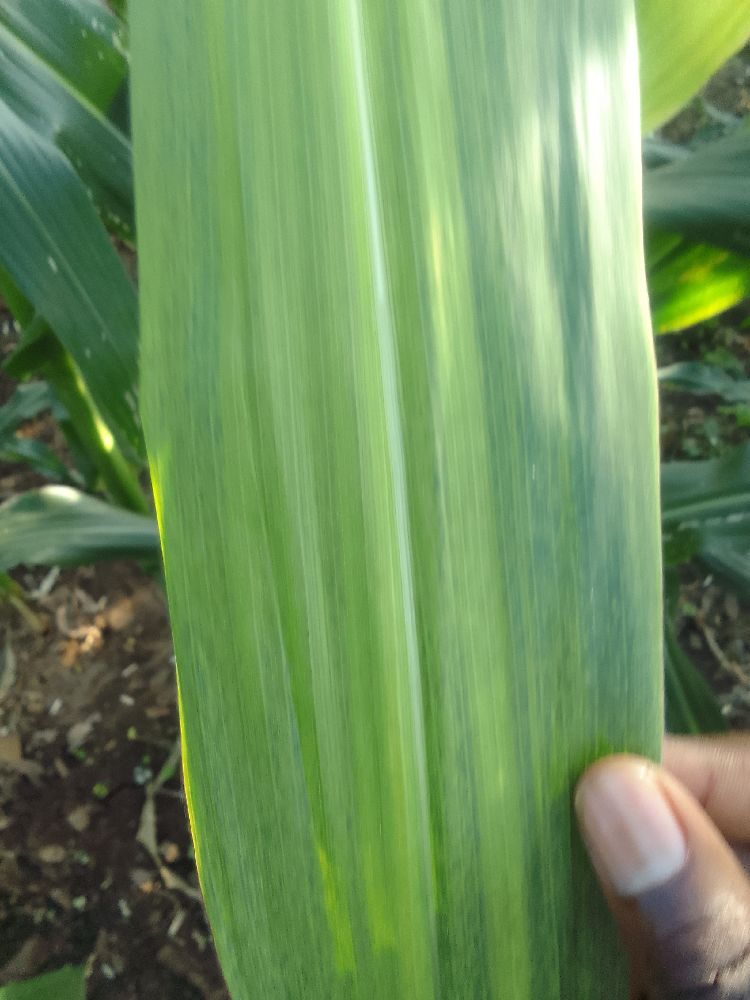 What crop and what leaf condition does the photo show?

maize, maize lethal necrosis
